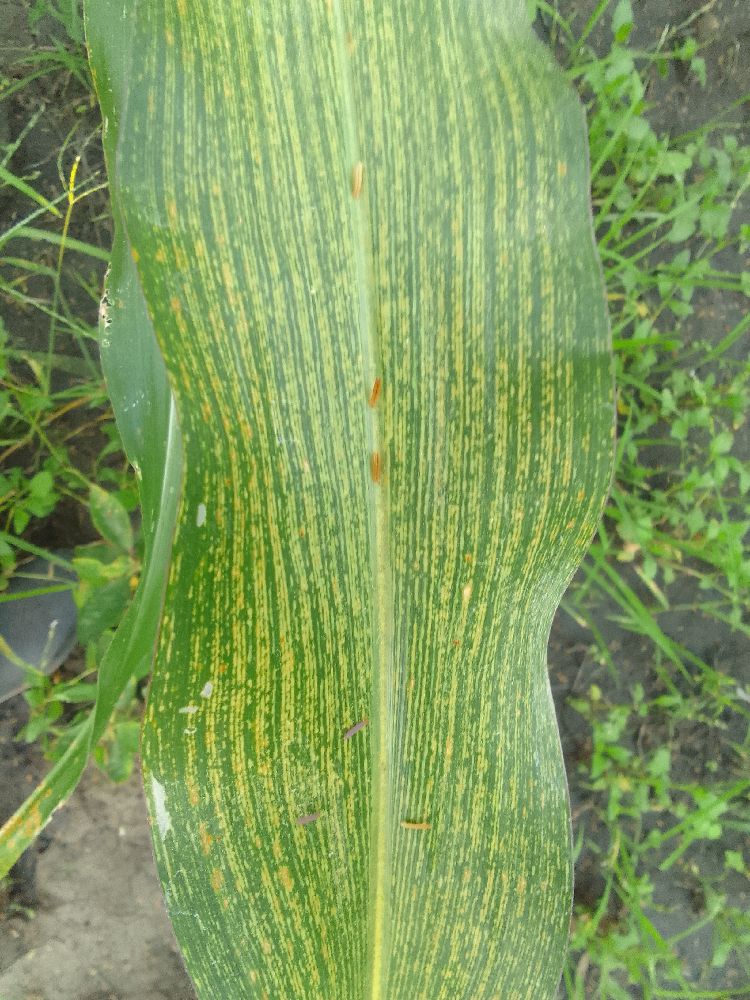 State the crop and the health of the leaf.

maize, maize streak virus
